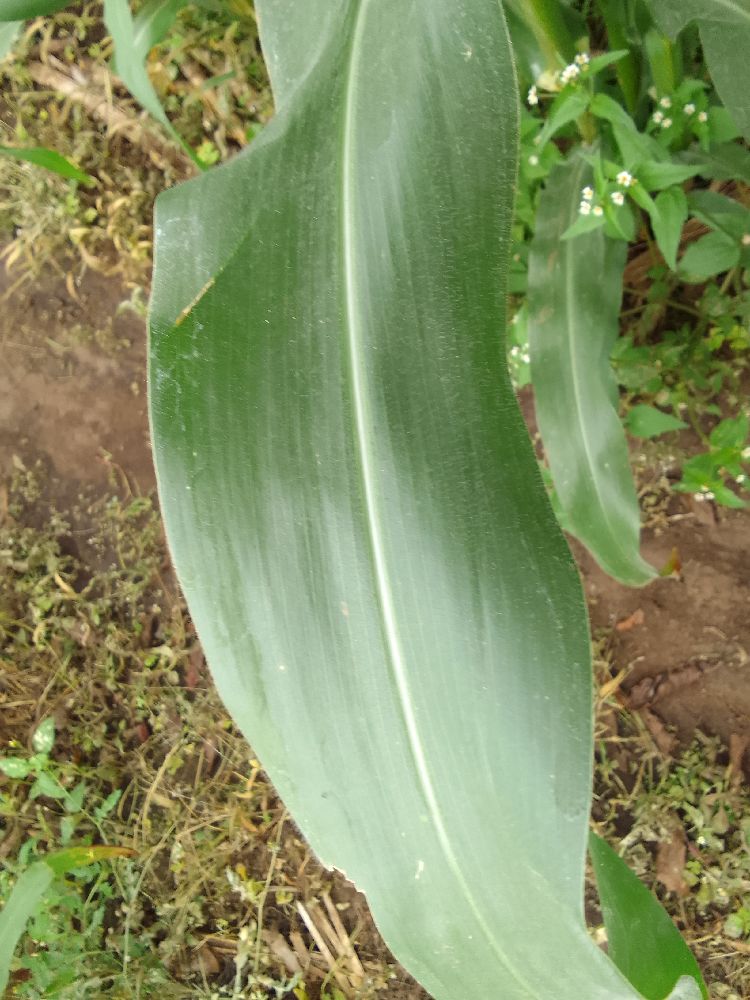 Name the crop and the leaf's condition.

maize, healthy
